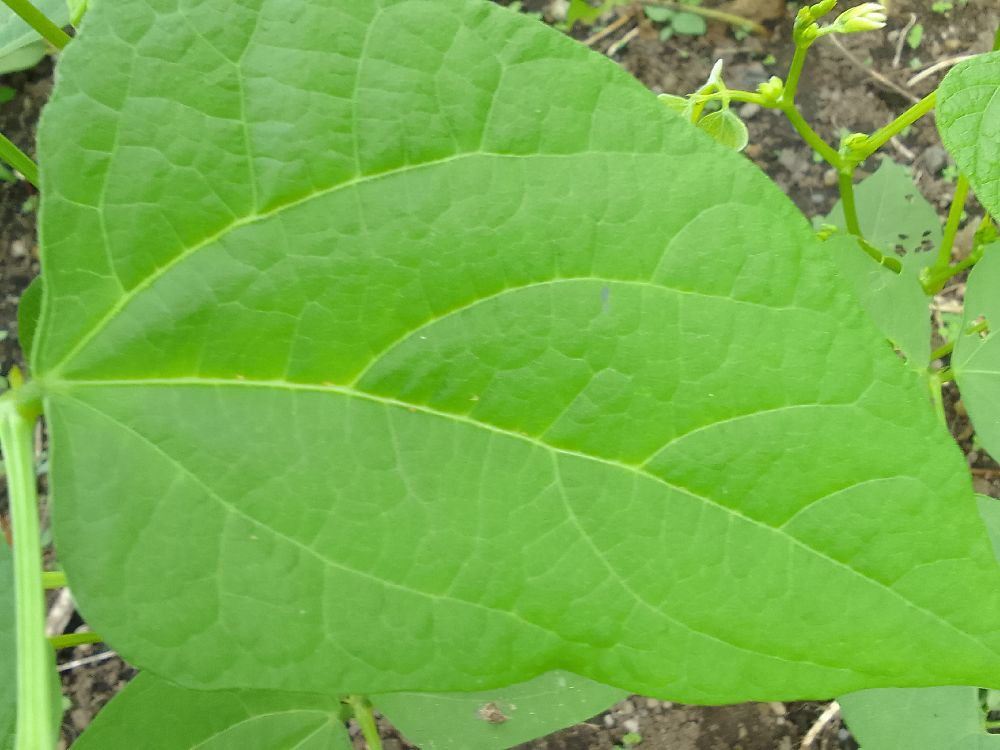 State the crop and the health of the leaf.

common bean, healthy
